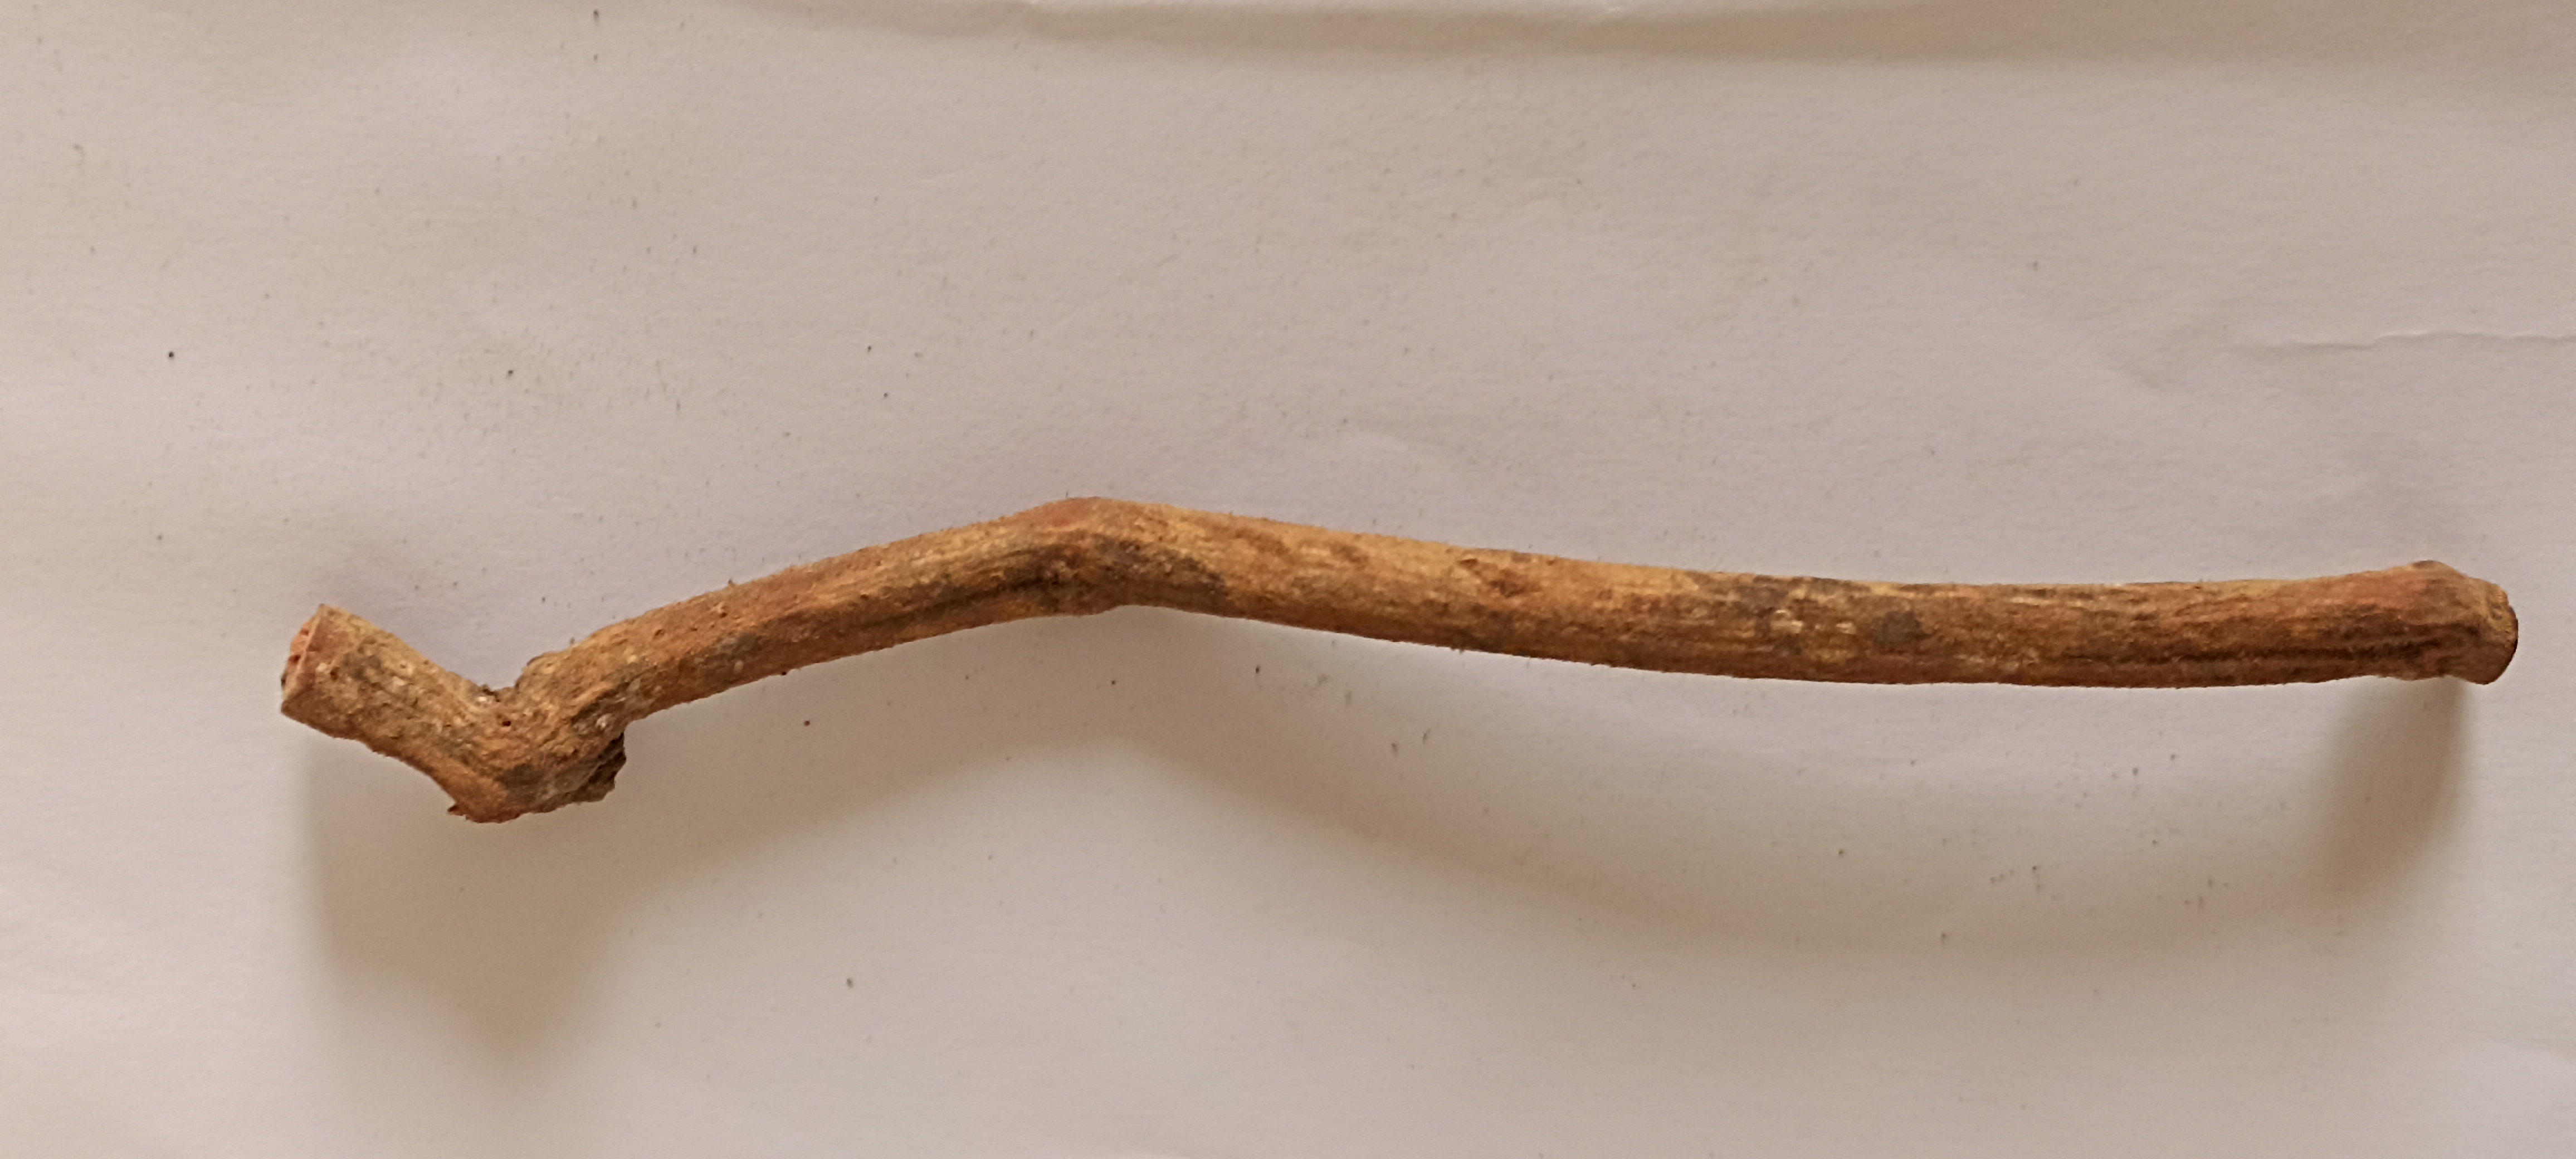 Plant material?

manjistha
